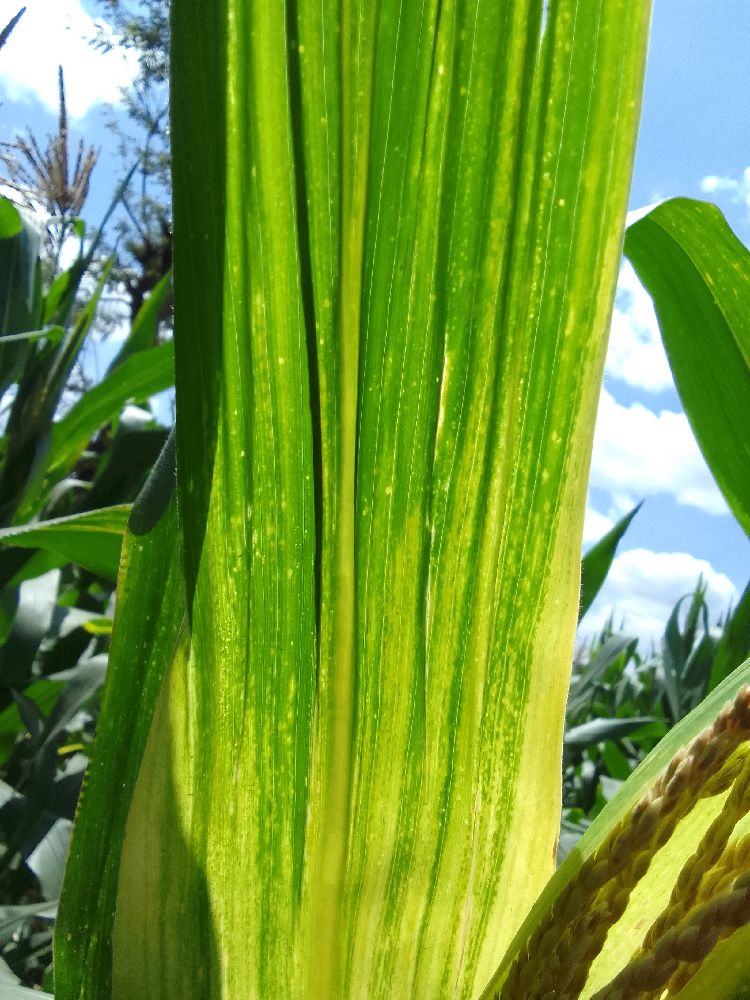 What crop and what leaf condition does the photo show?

maize, maize lethal necrosis
